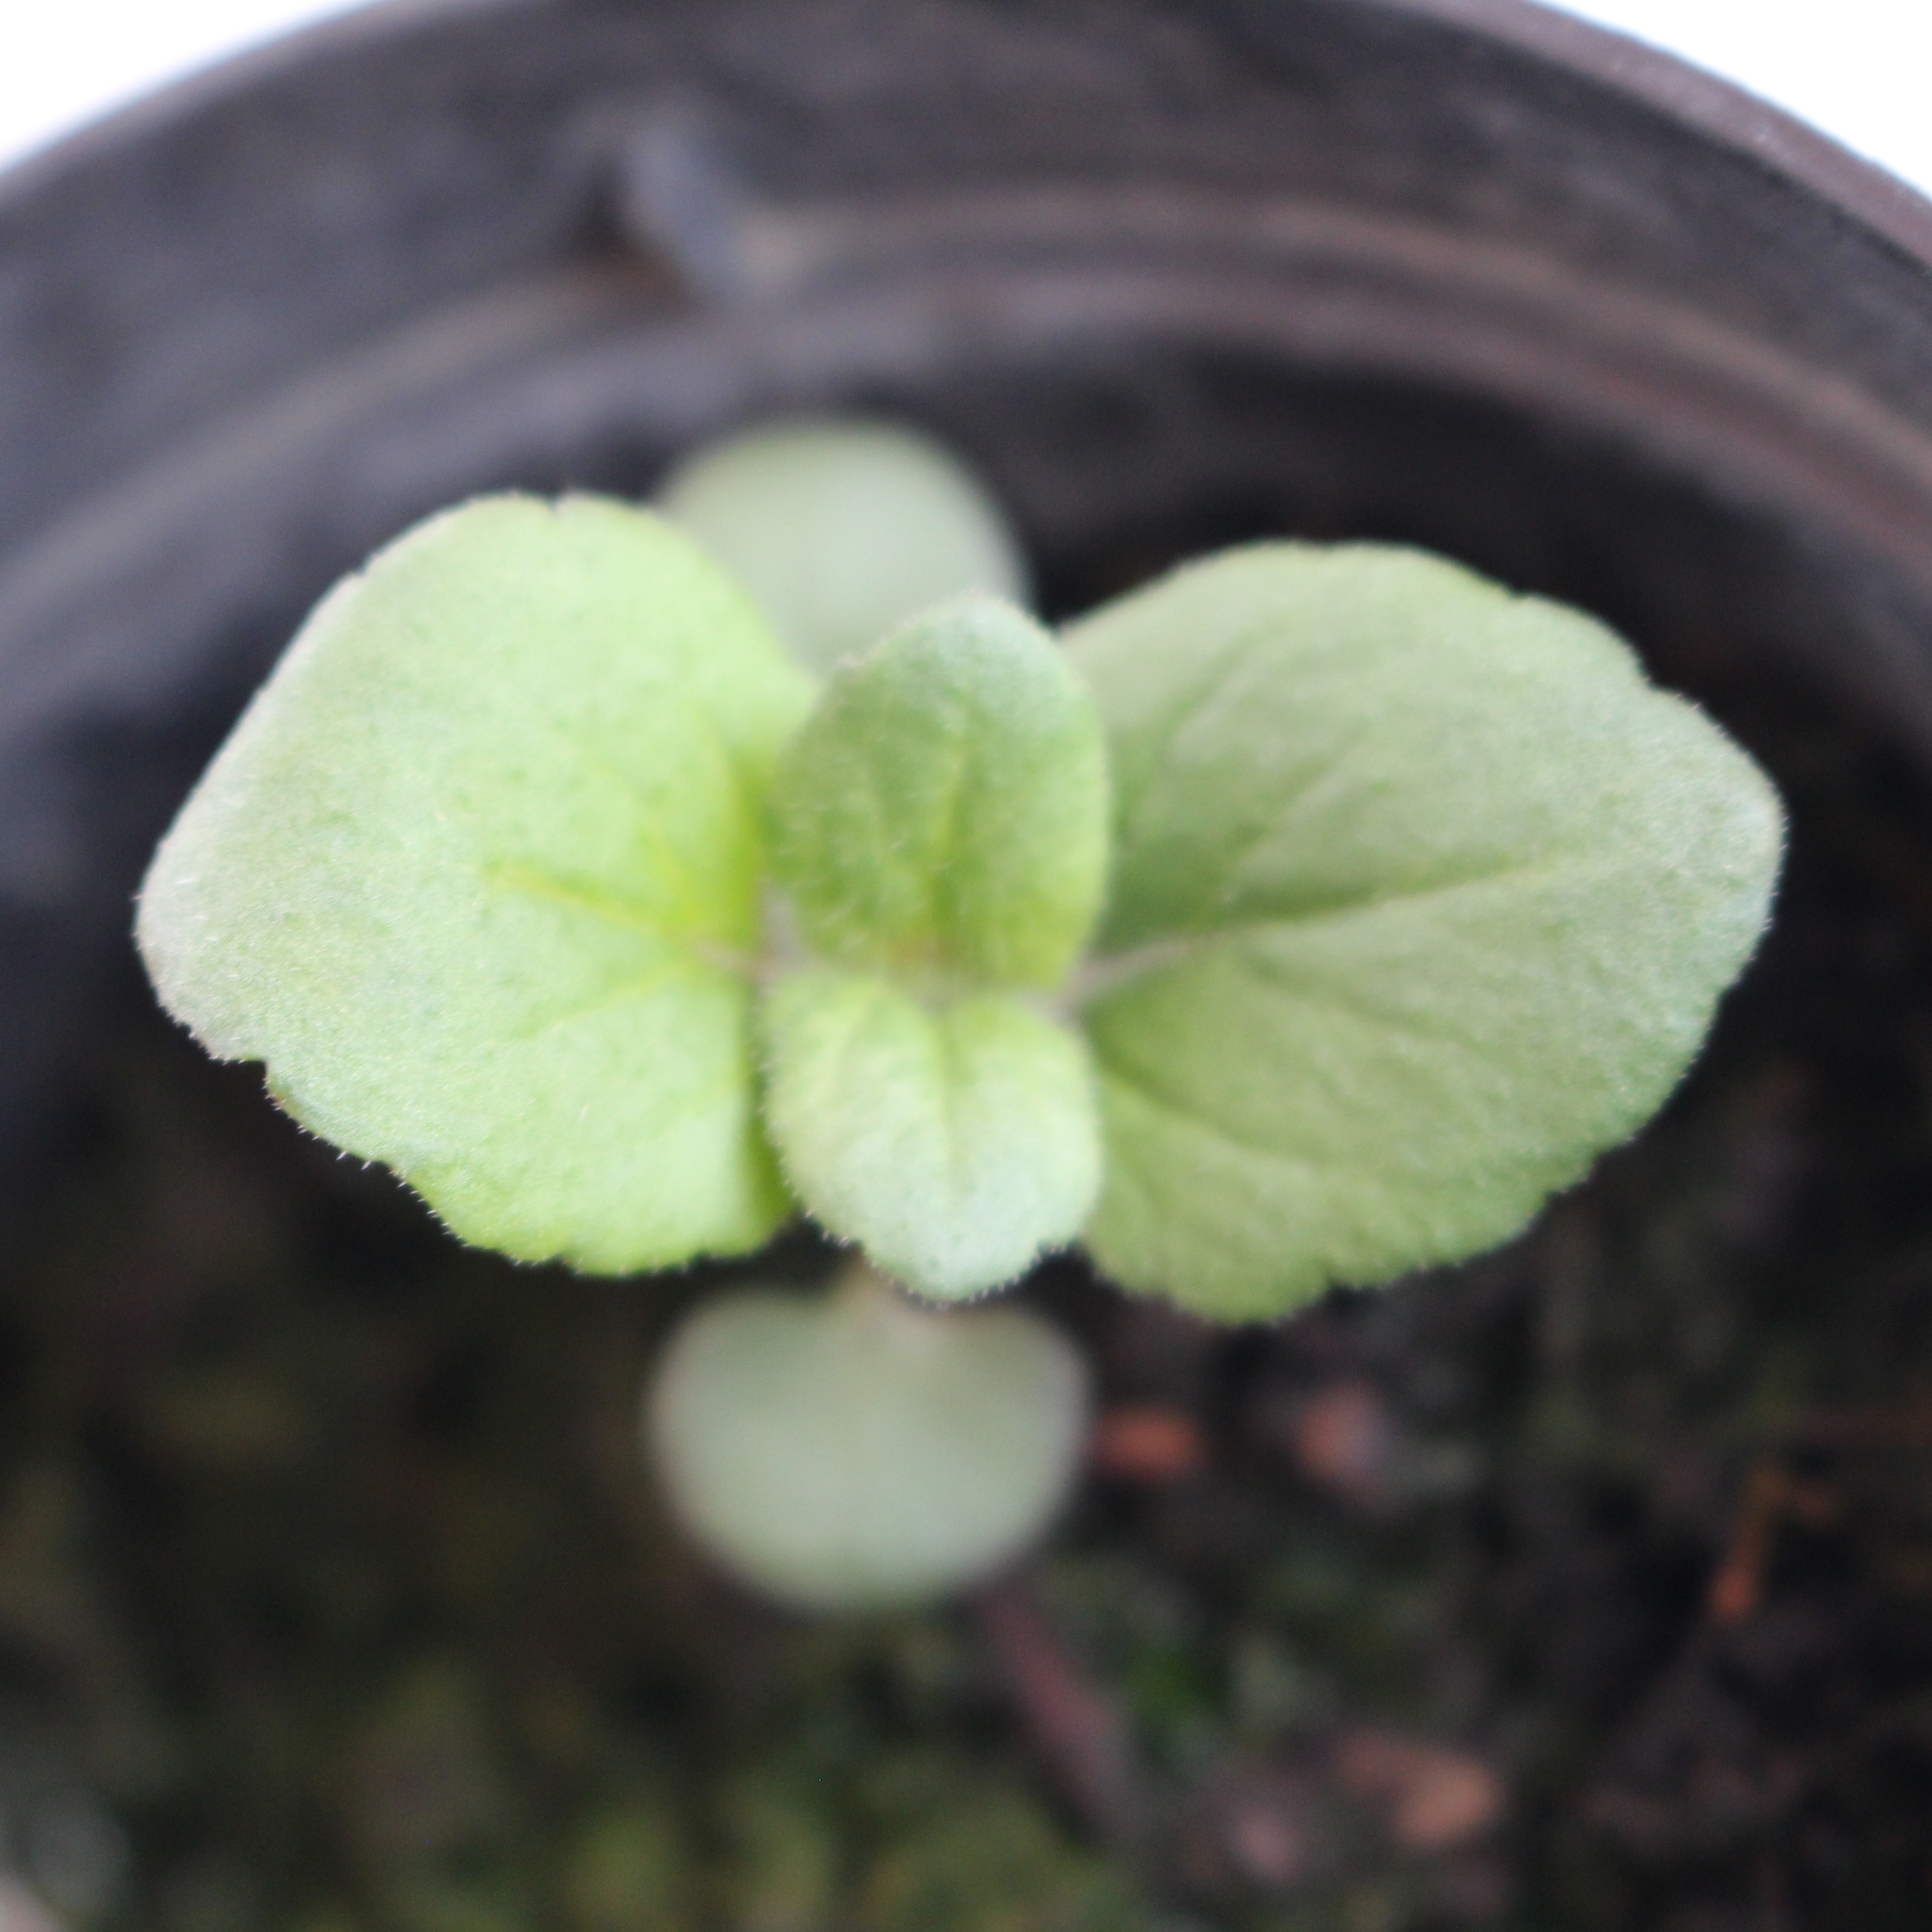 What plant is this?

Veronica persica
